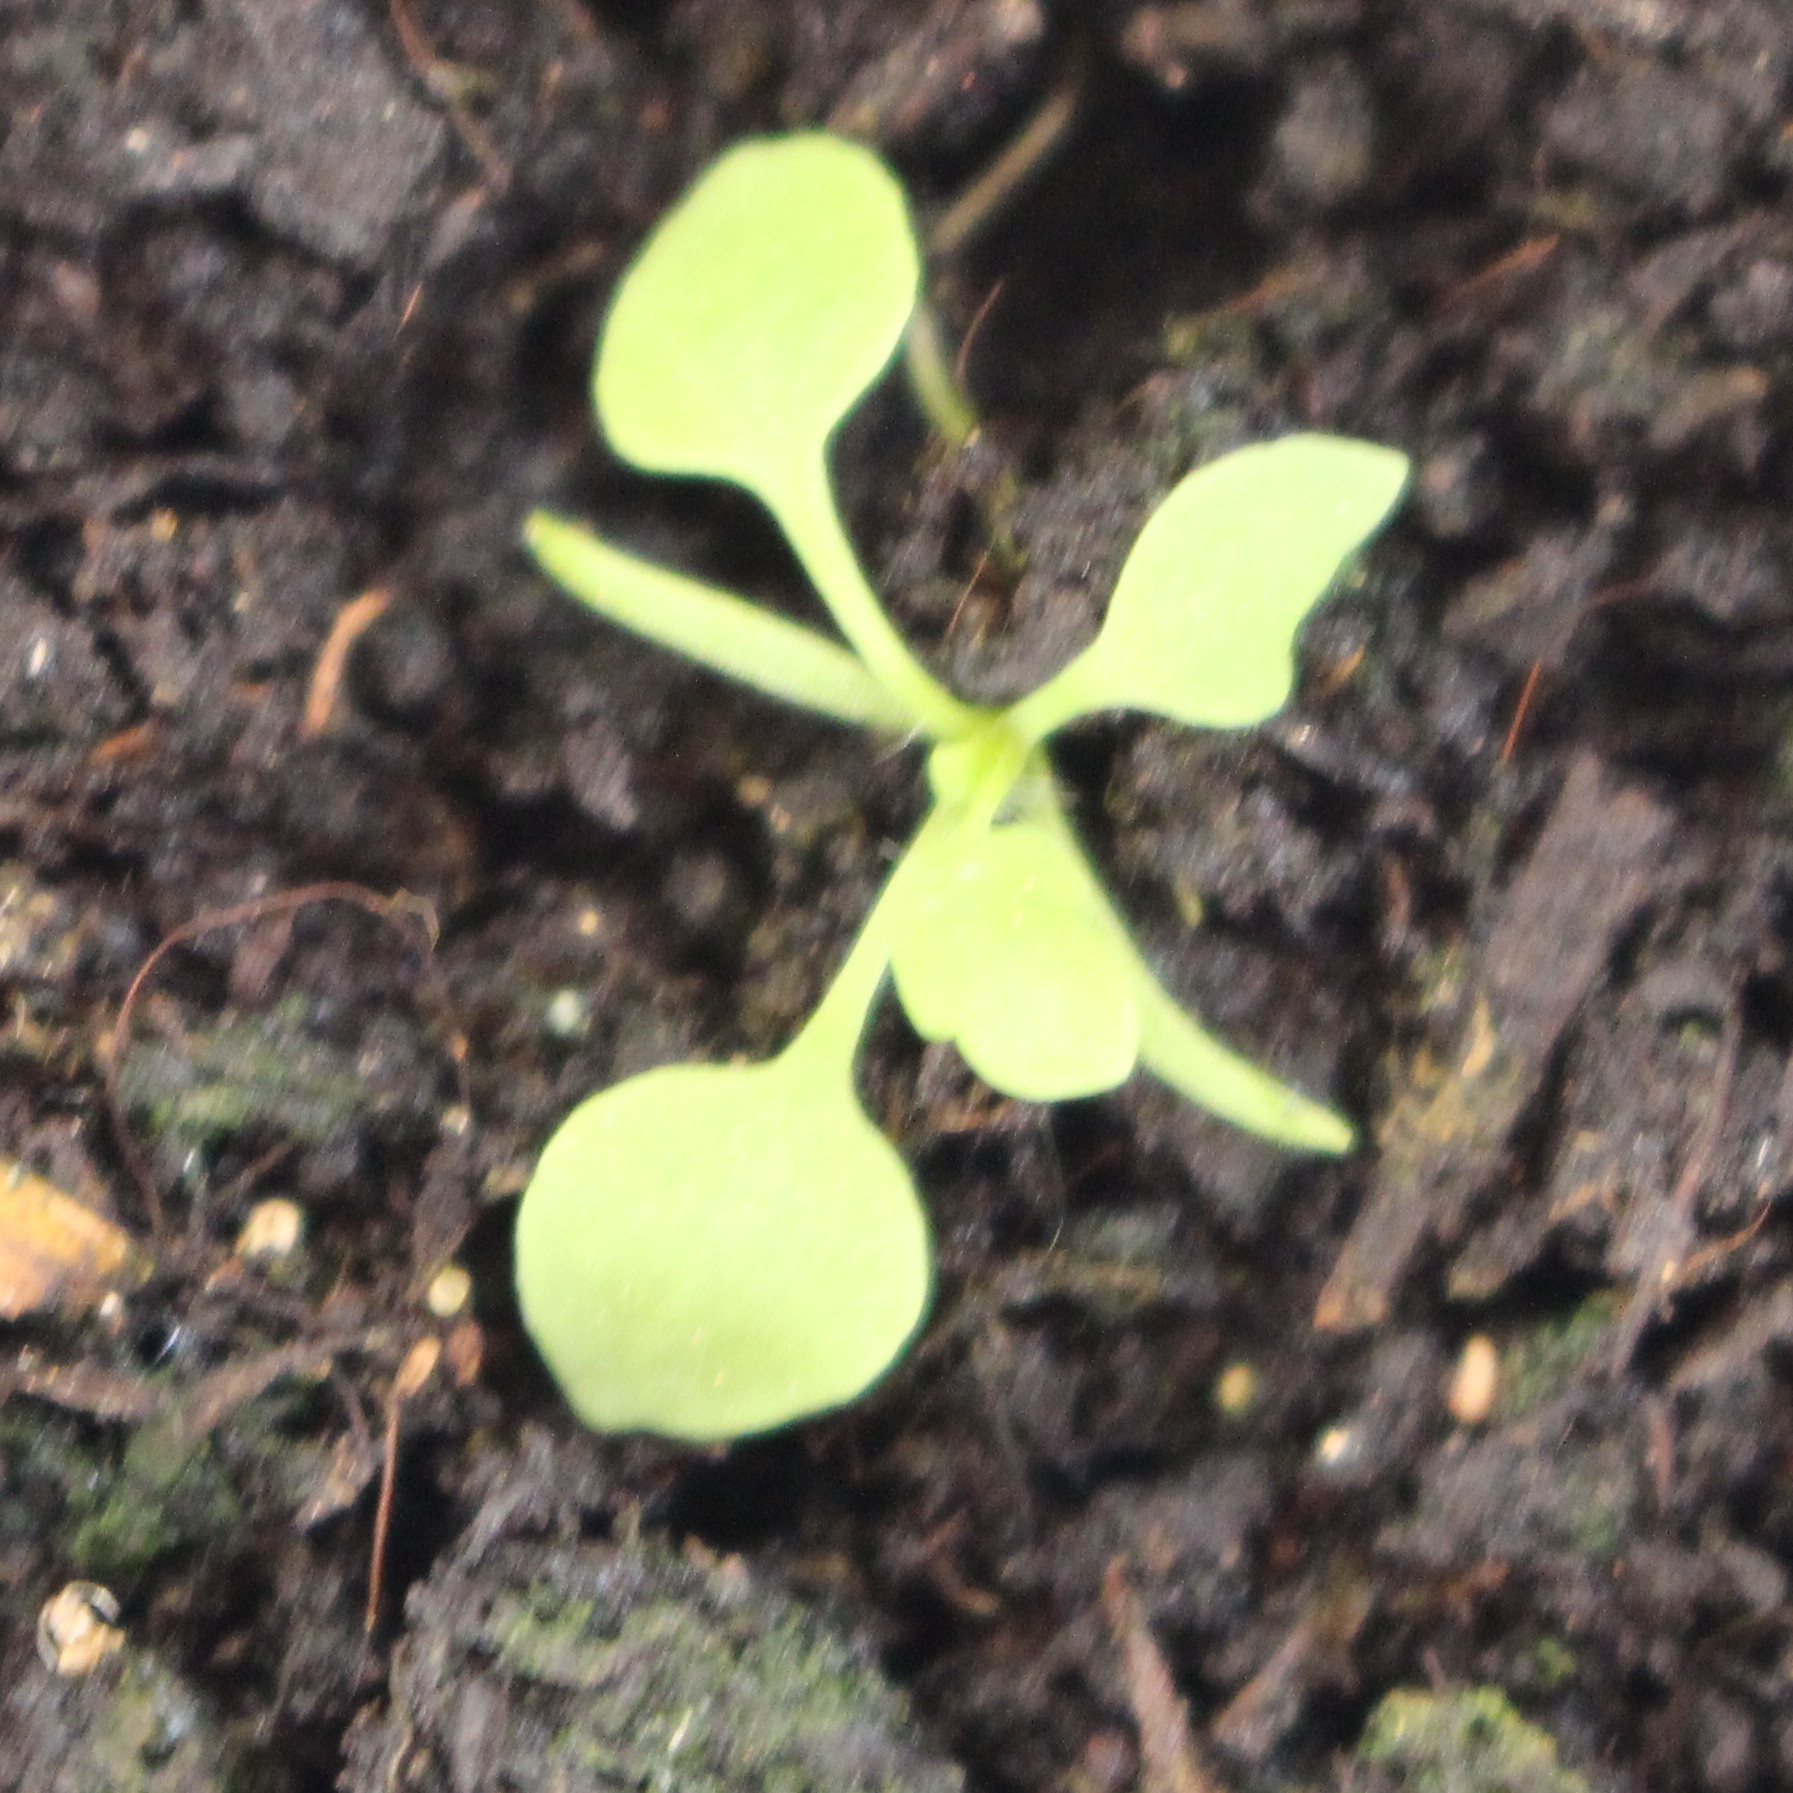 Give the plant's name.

Papaver rhoeas
